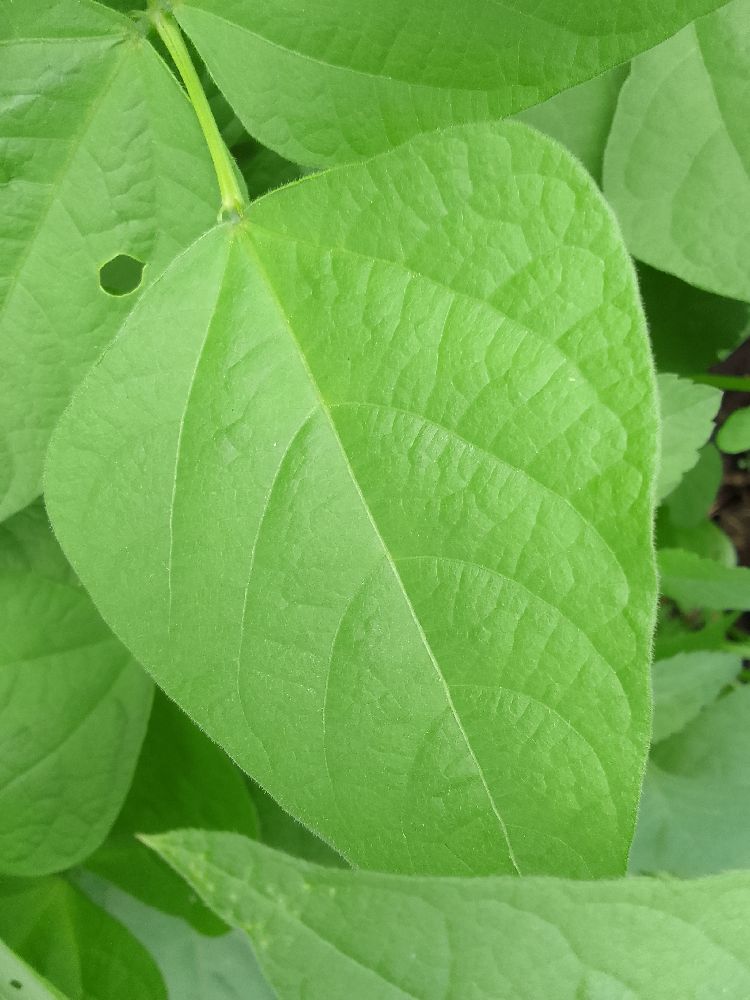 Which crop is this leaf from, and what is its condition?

common bean, healthy
